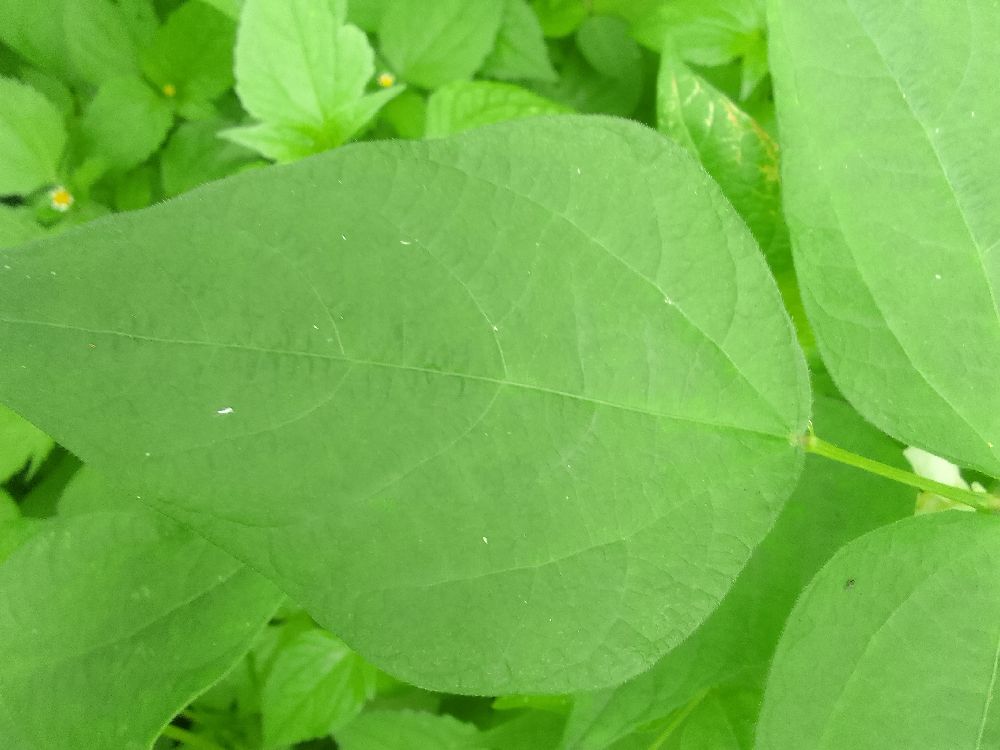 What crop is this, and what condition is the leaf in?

common bean, healthy
